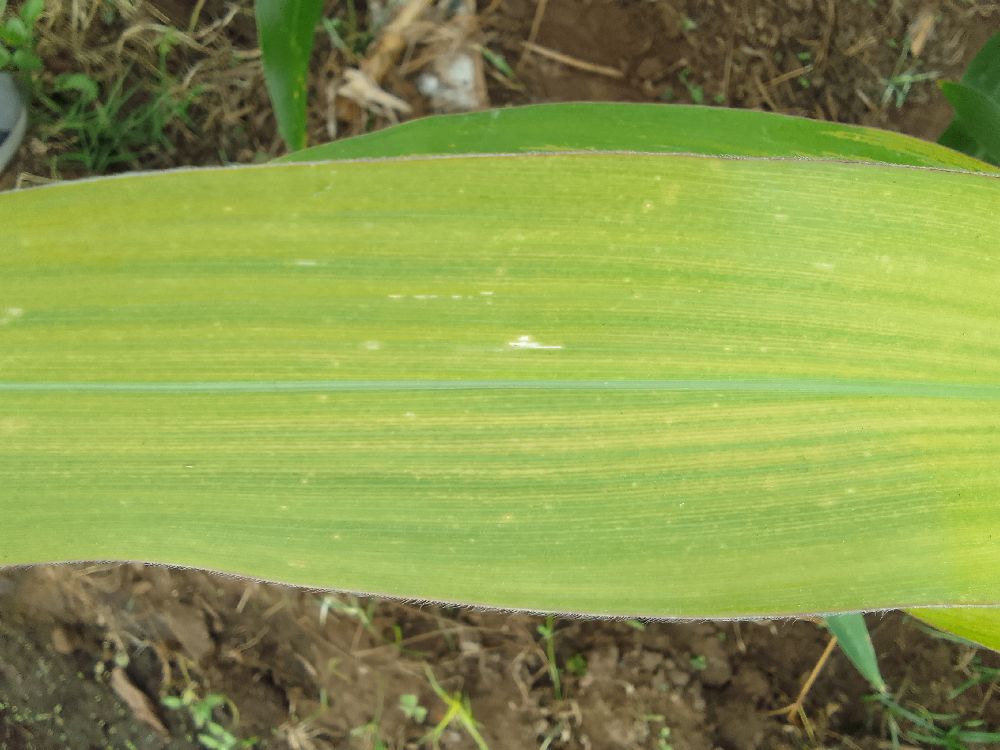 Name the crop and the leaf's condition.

maize, maize lethal necrosis
